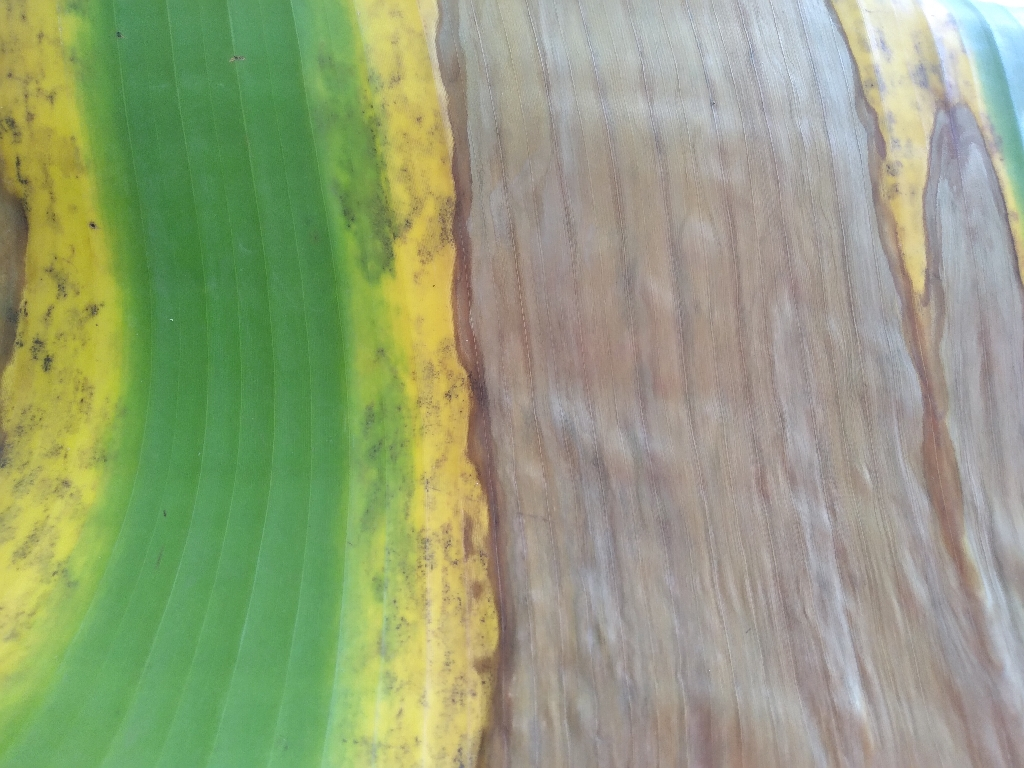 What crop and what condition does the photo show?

banana, black sigatoka
